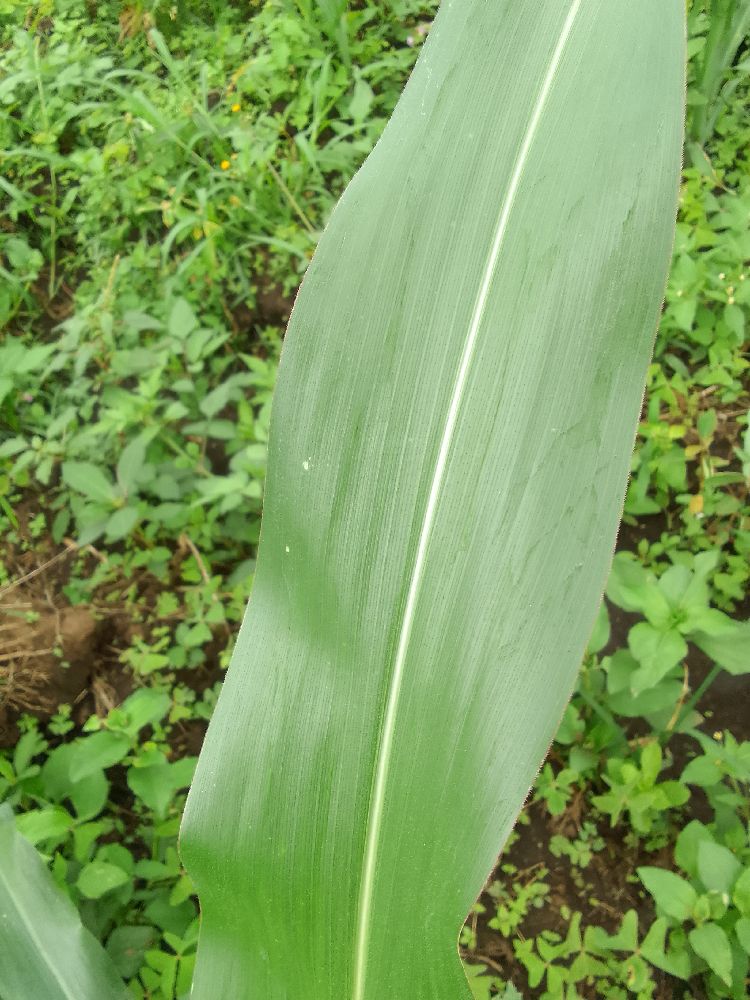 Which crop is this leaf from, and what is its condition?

maize, healthy
